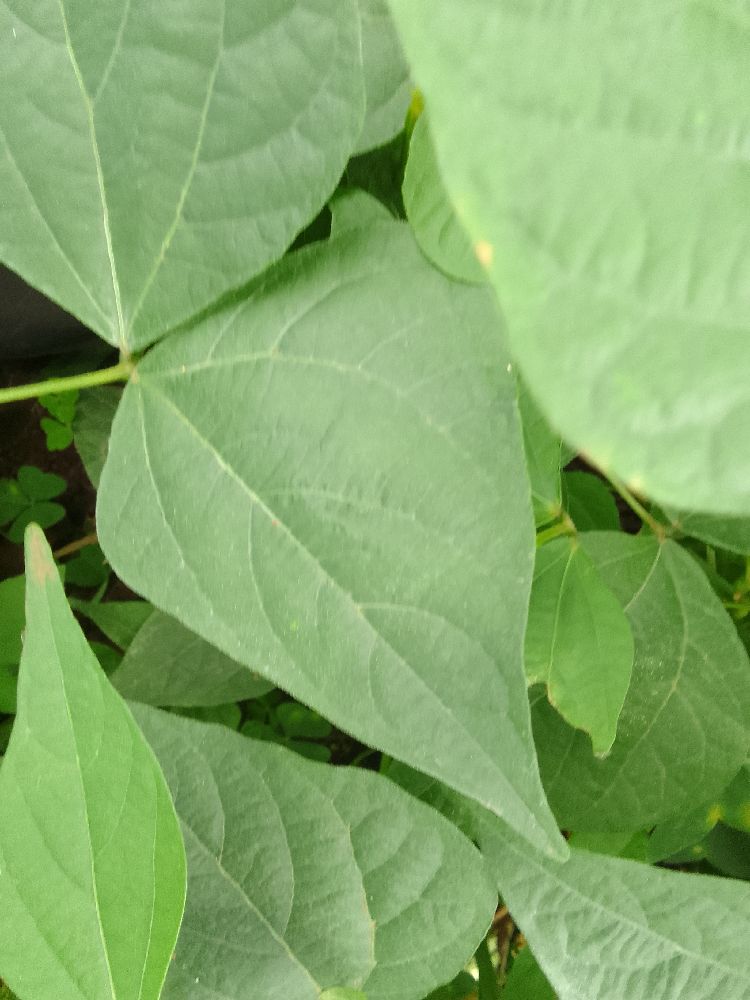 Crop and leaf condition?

common bean, healthy
